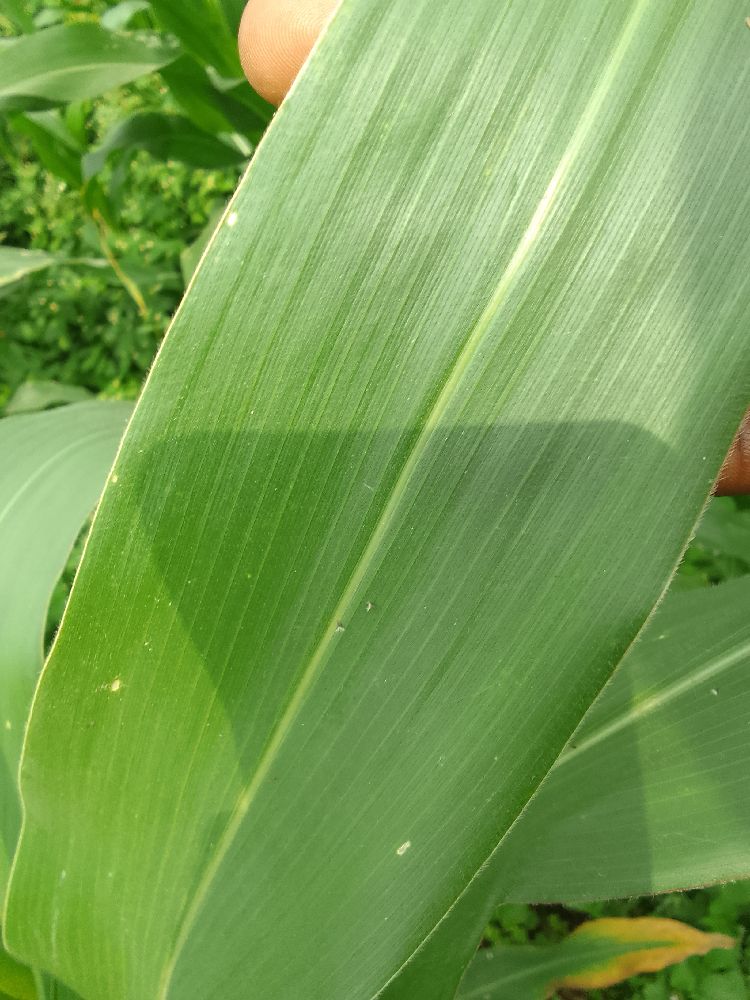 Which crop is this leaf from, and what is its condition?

maize, healthy
